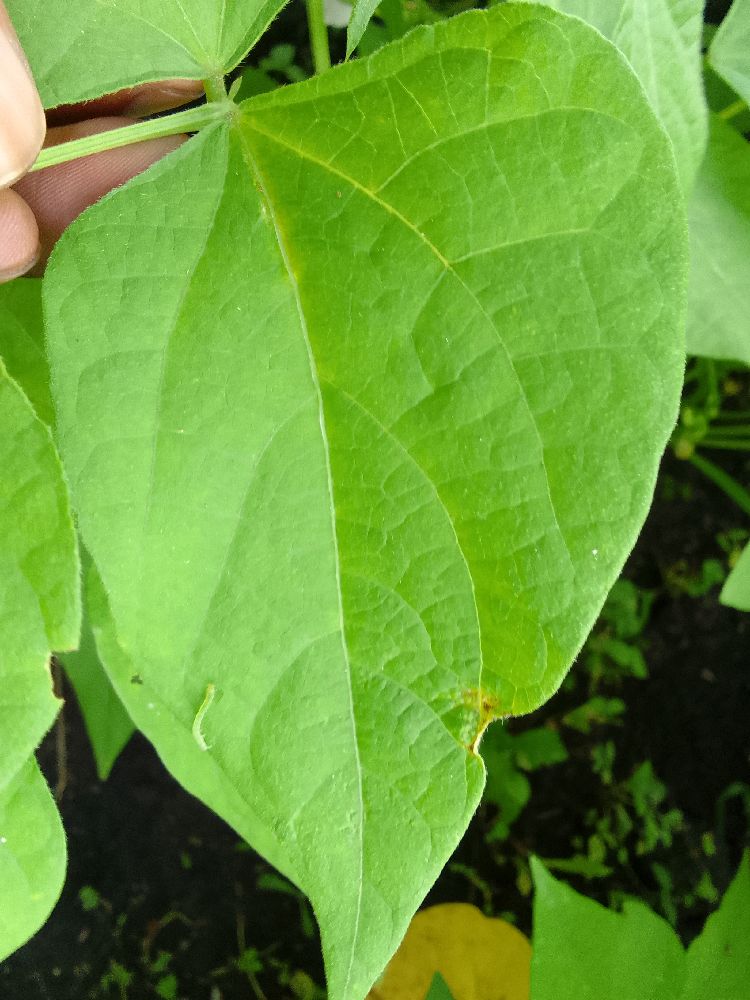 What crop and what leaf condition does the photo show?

common bean, healthy
